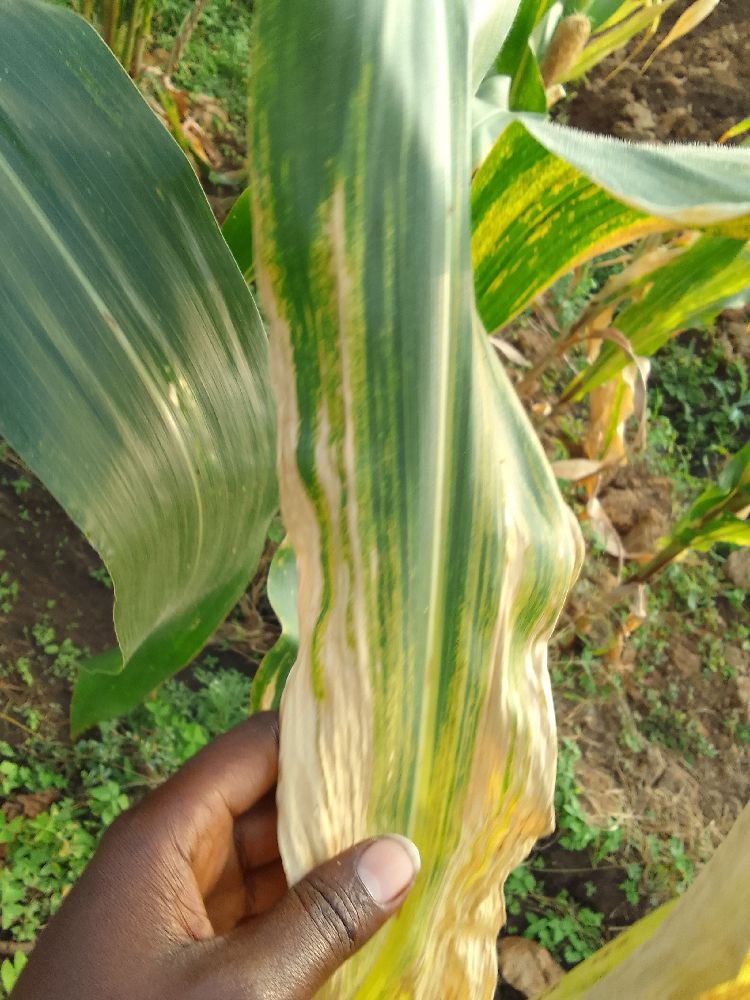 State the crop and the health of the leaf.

maize, maize lethal necrosis
